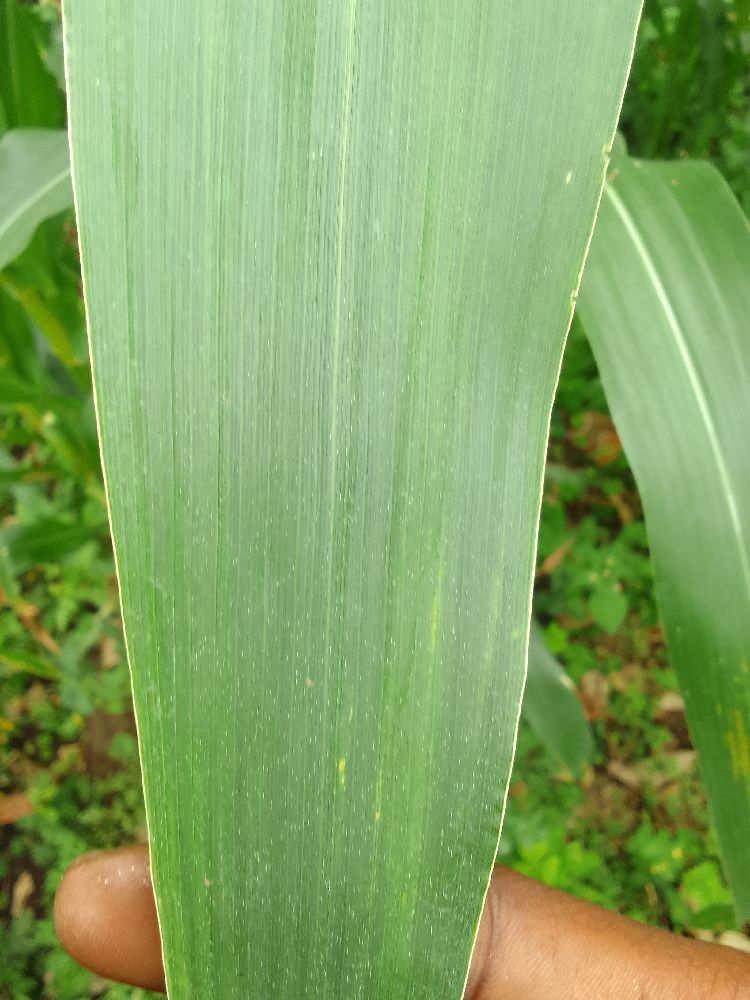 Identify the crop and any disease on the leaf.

maize, healthy
